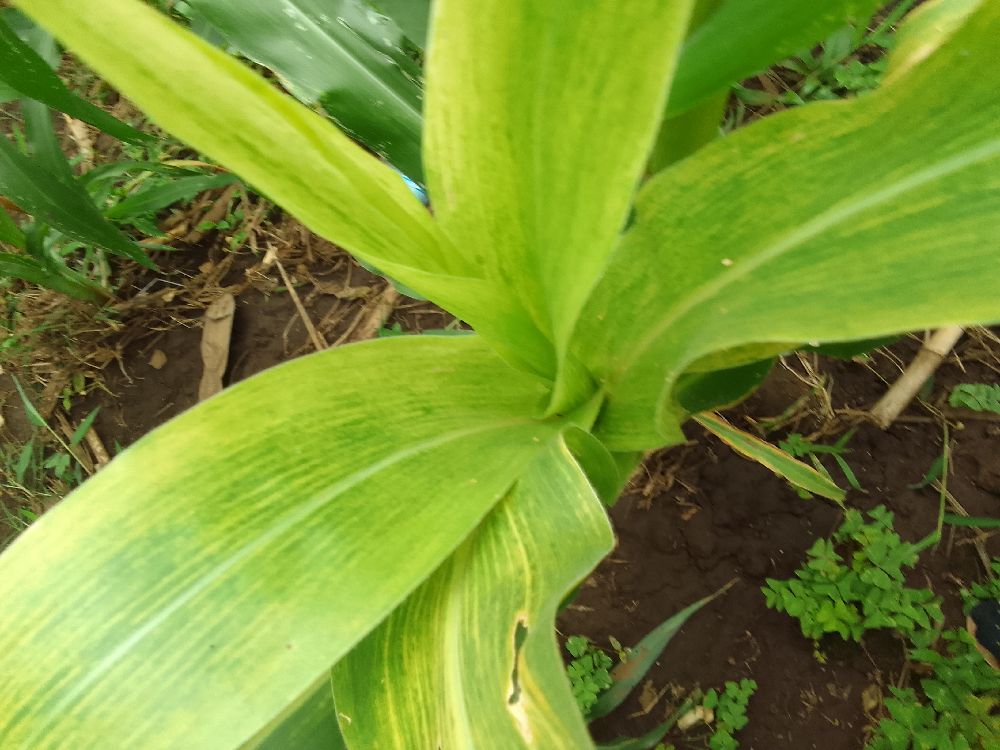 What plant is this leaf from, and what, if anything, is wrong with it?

maize, maize lethal necrosis
